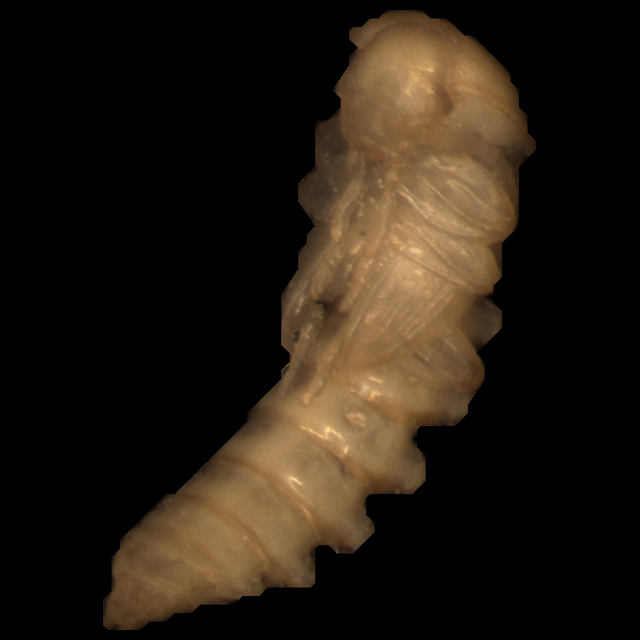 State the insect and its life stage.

mealworm pupa
